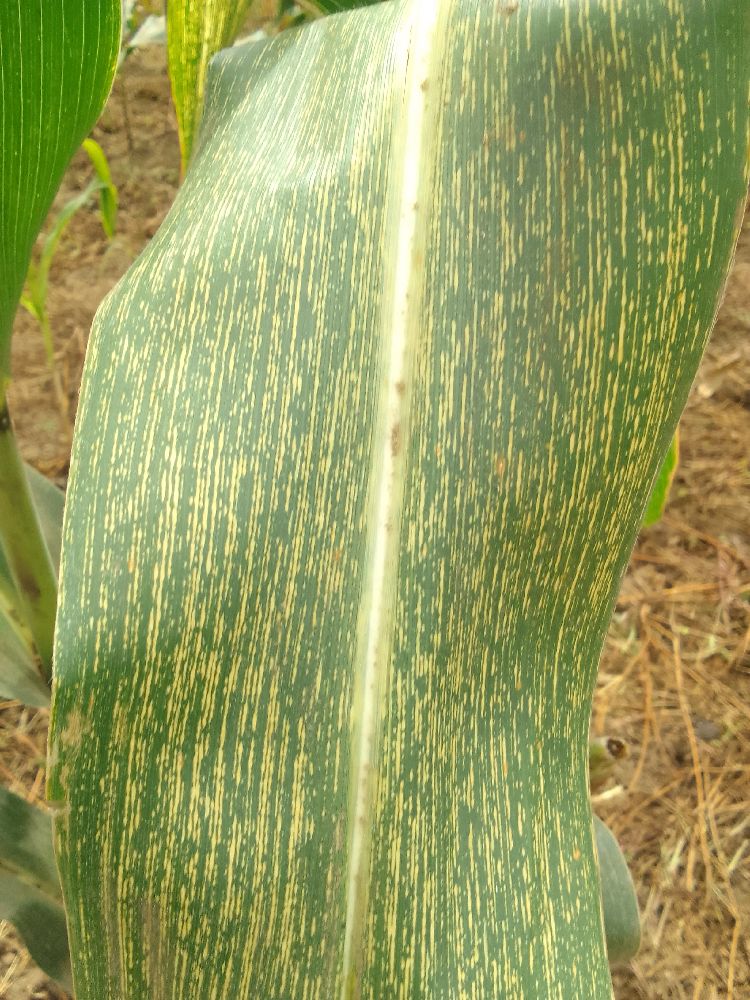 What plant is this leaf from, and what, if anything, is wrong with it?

maize, maize streak virus
